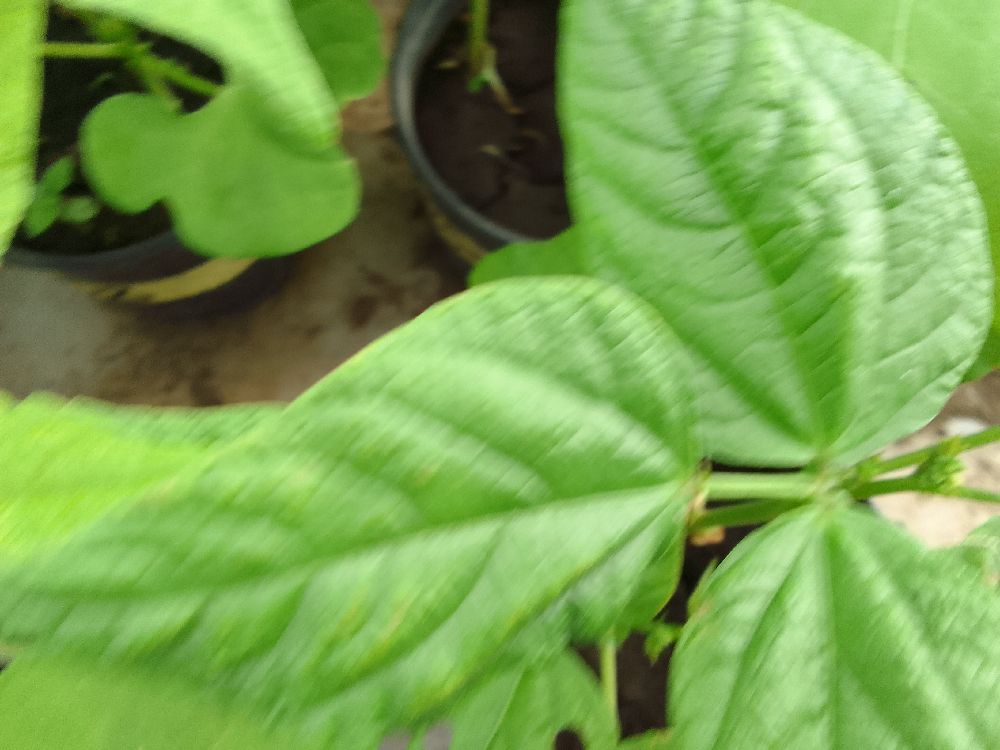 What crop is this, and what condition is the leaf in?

common bean, healthy
